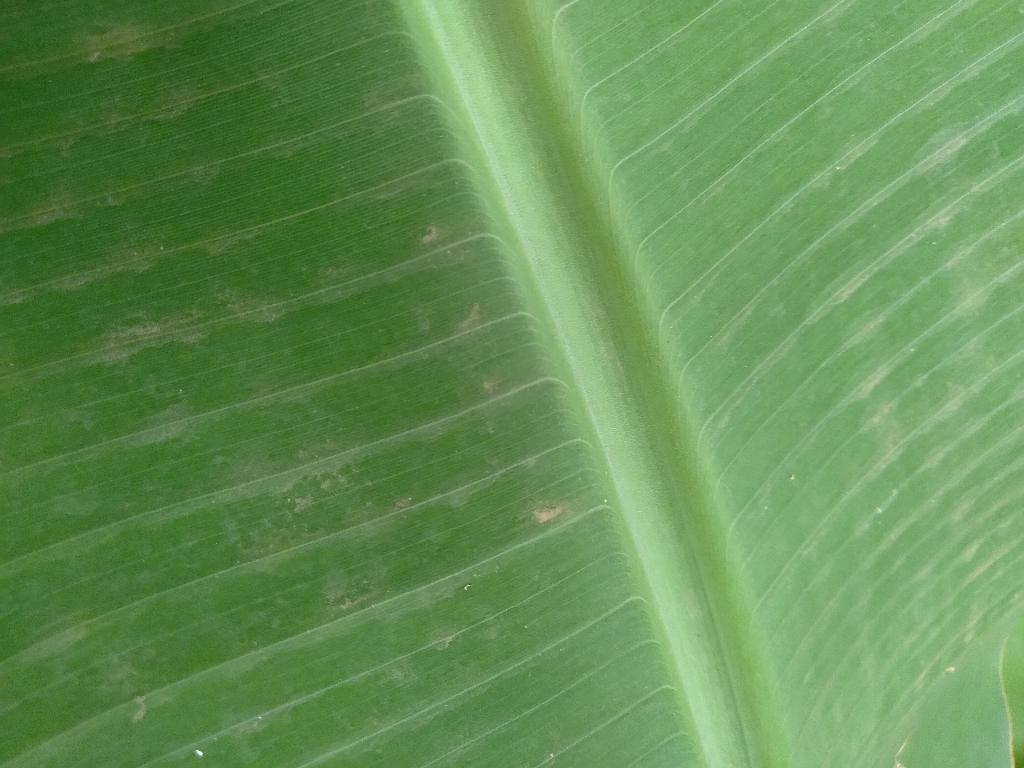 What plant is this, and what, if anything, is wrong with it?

banana, healthy
